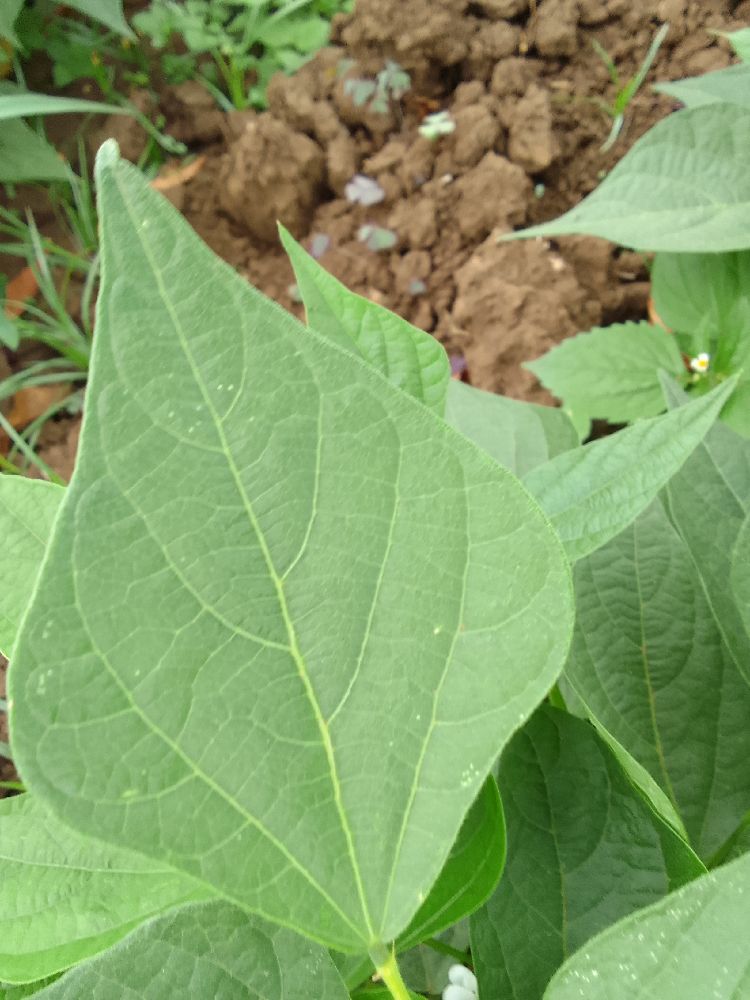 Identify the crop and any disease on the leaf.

common bean, healthy
